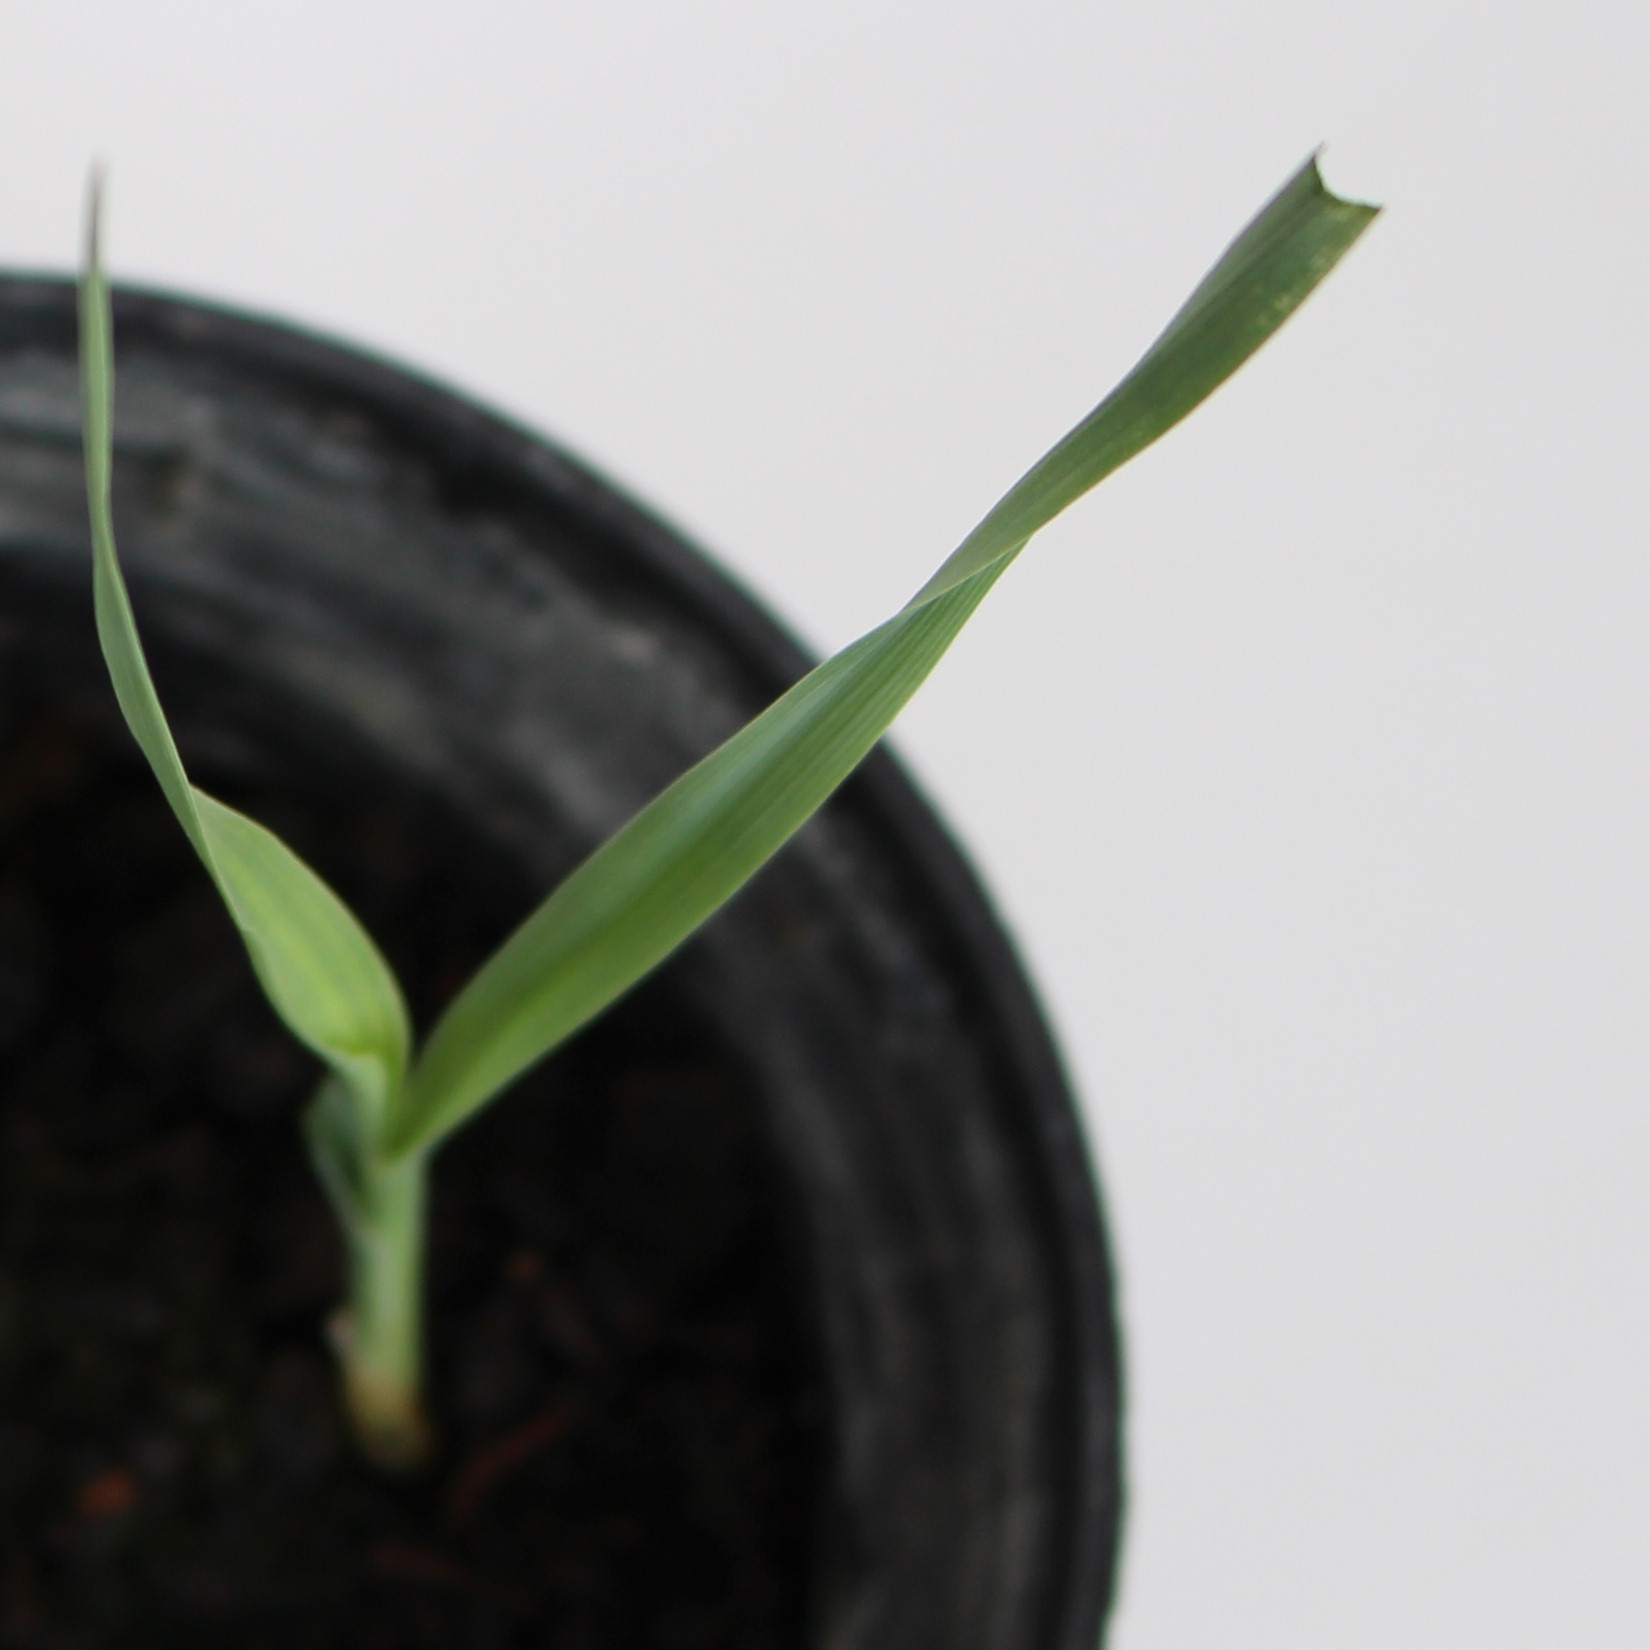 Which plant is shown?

Avena sterilis
